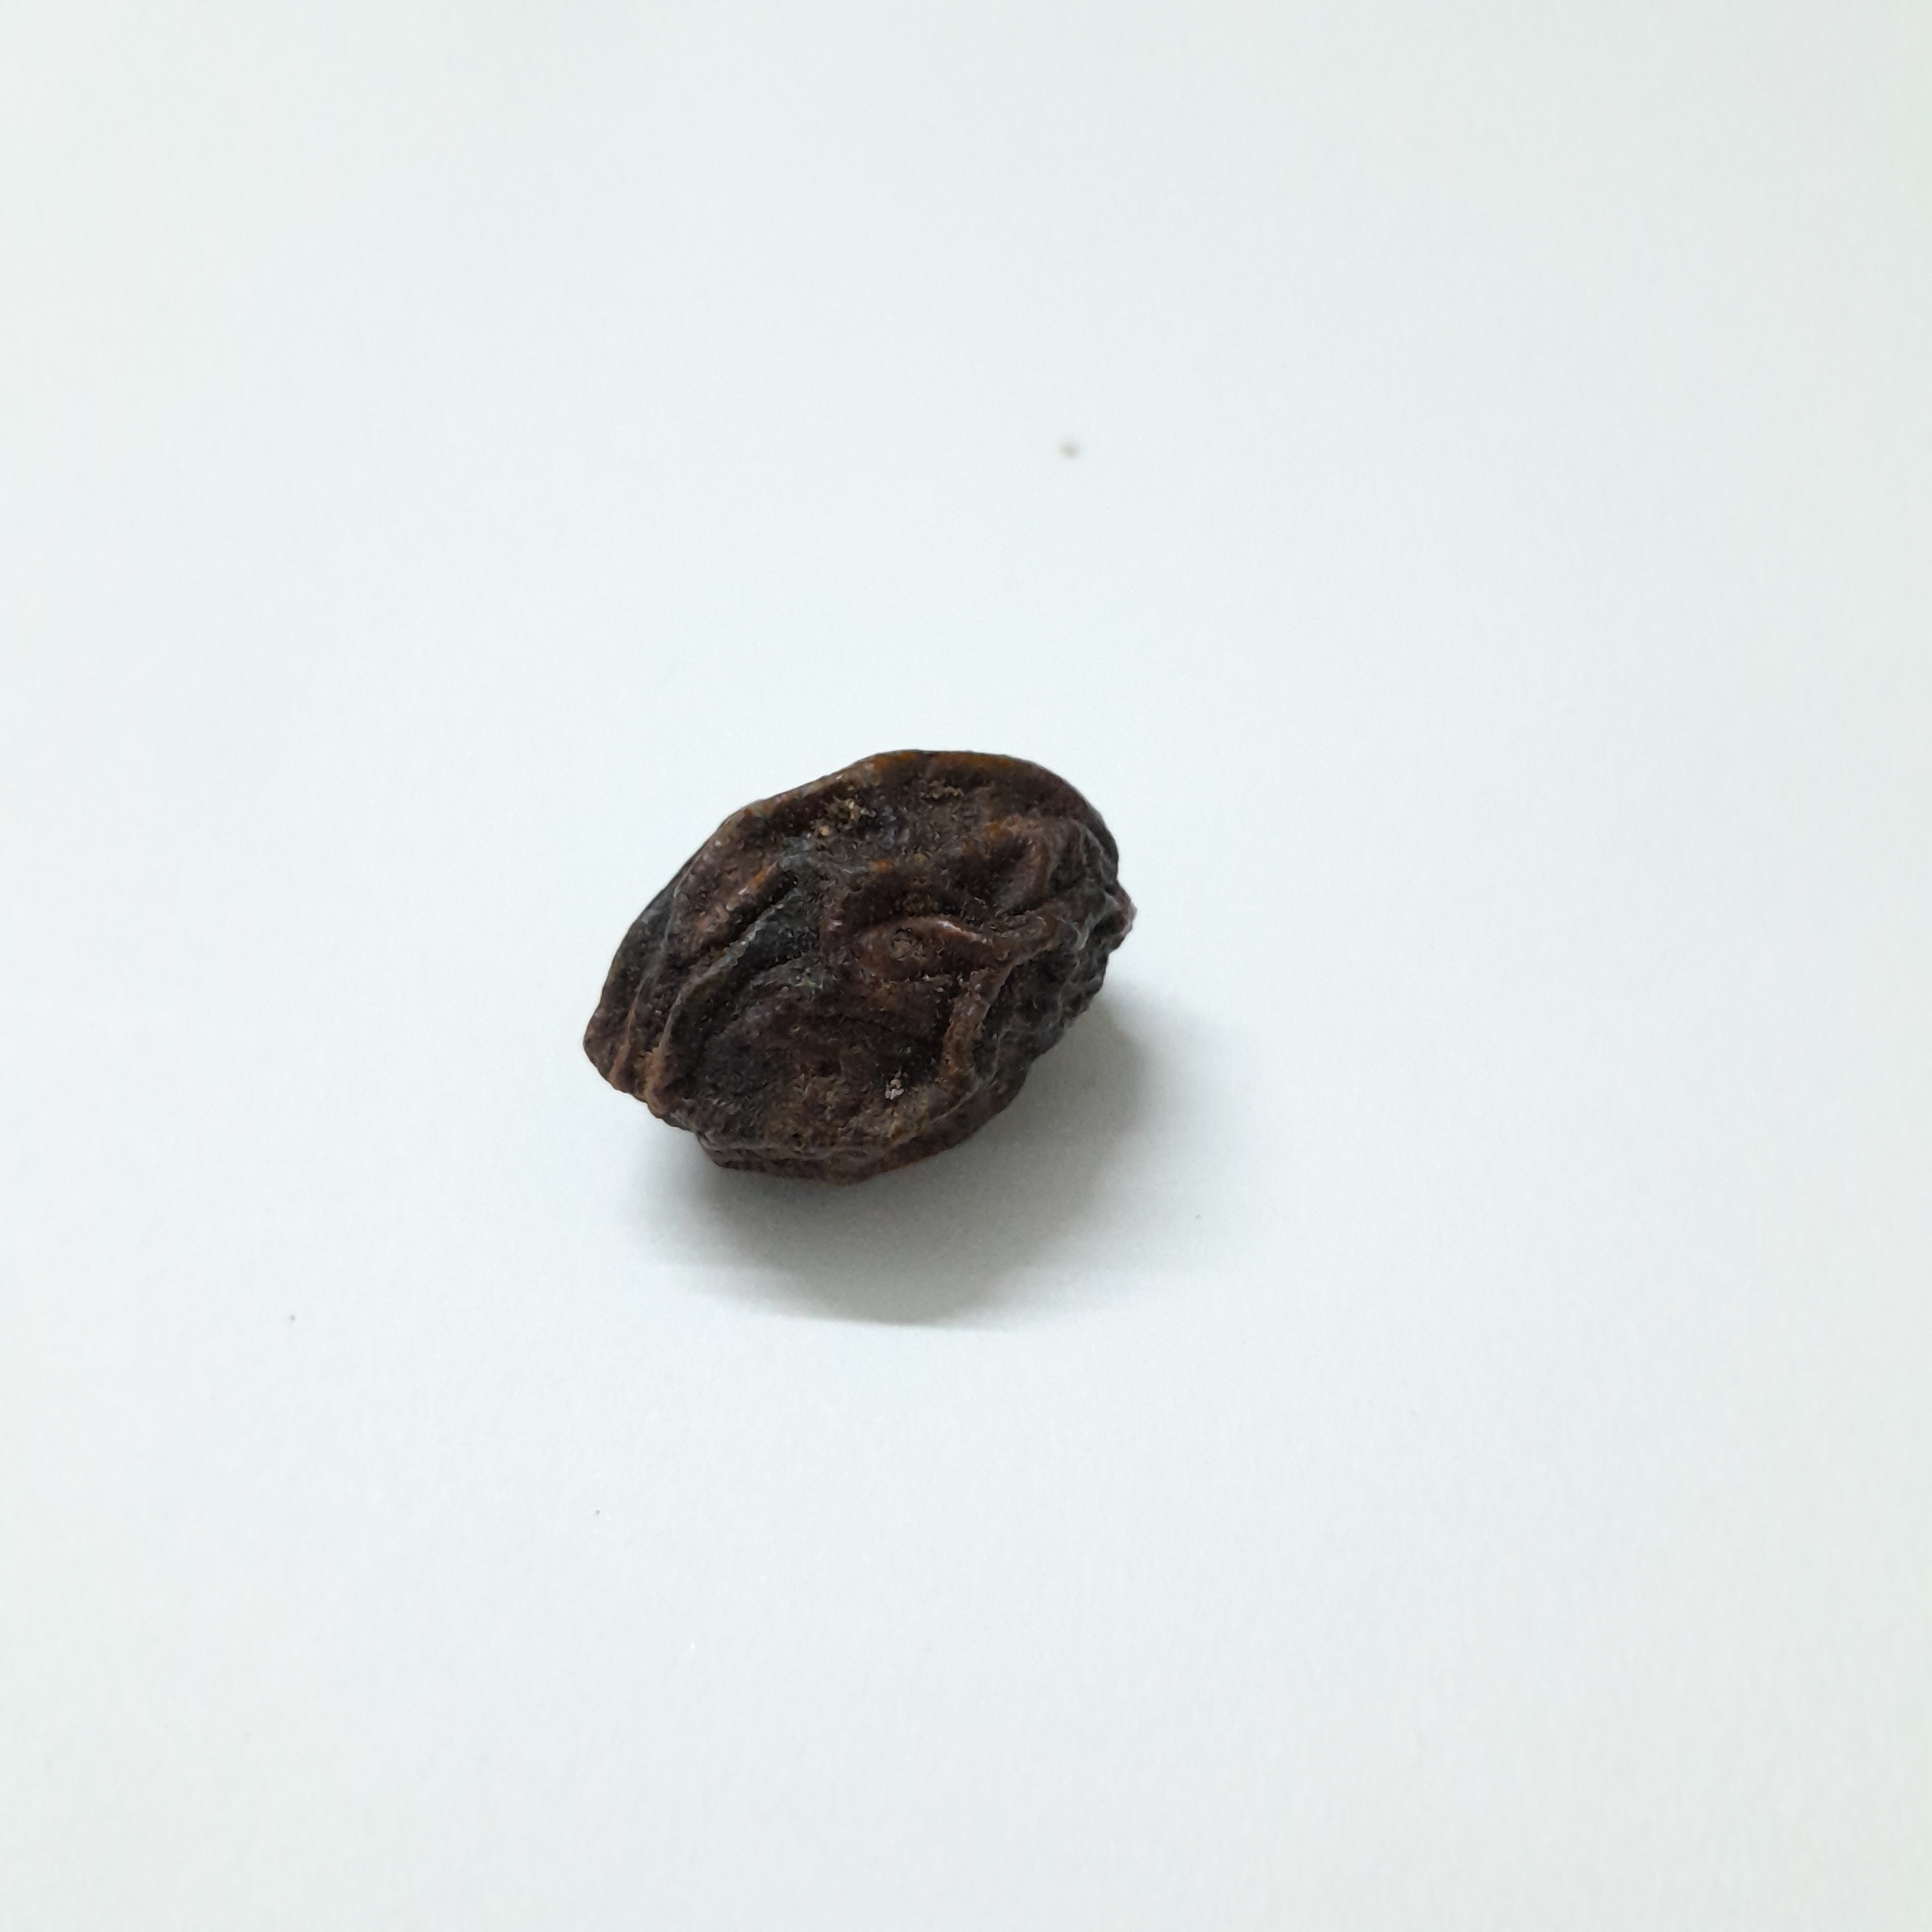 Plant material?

kadukharik
